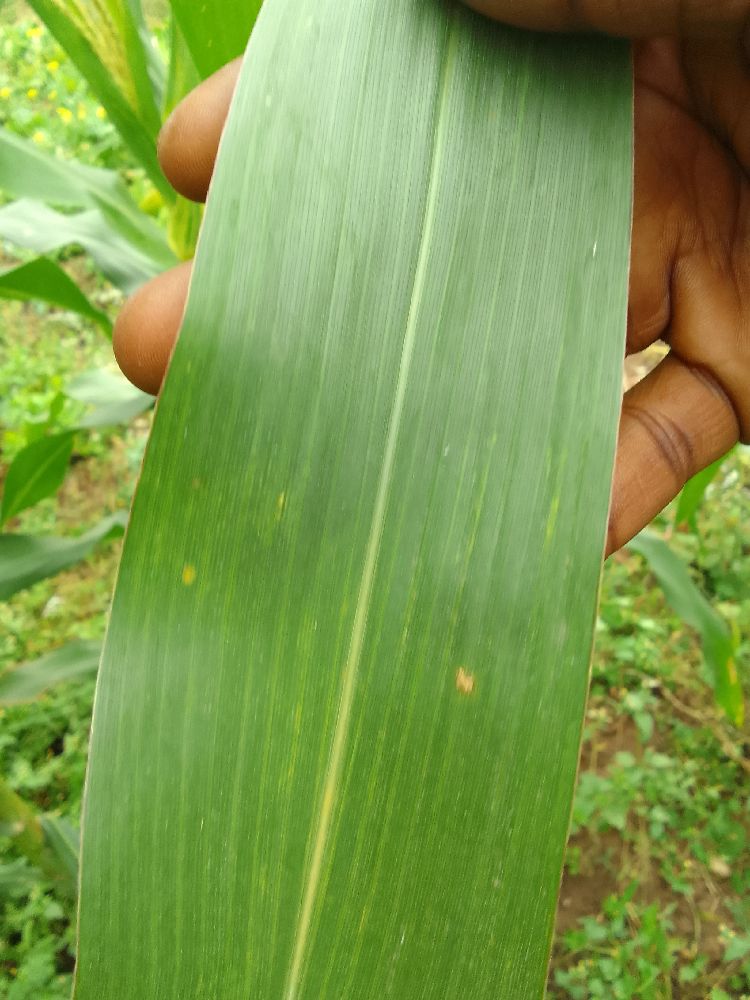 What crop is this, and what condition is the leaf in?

maize, healthy
